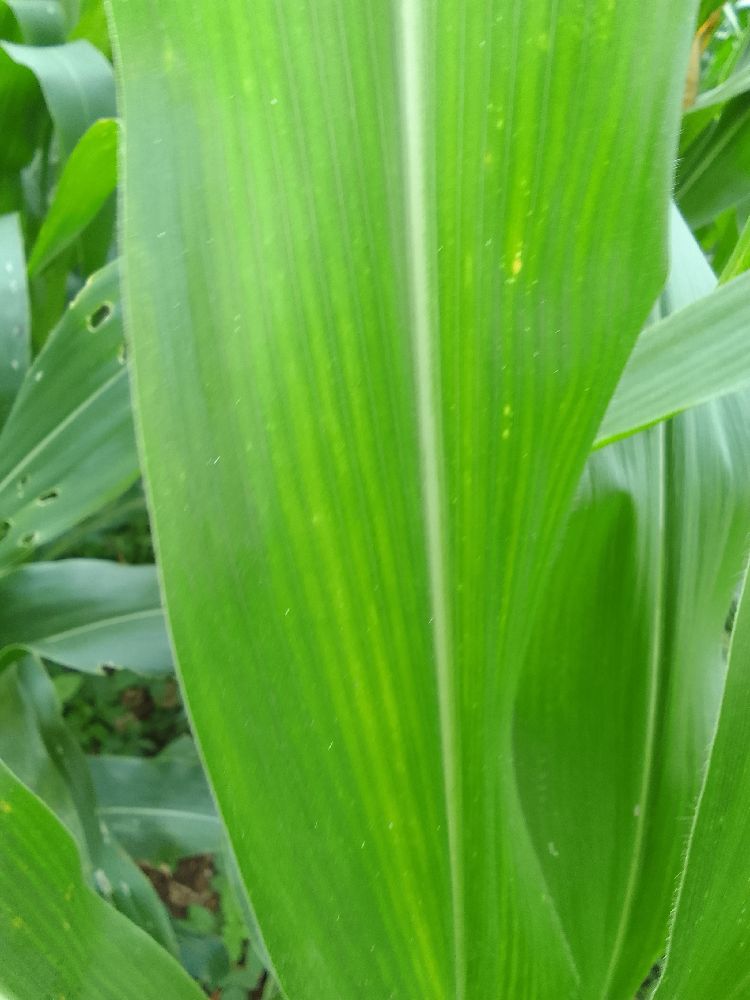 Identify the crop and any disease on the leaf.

maize, healthy
